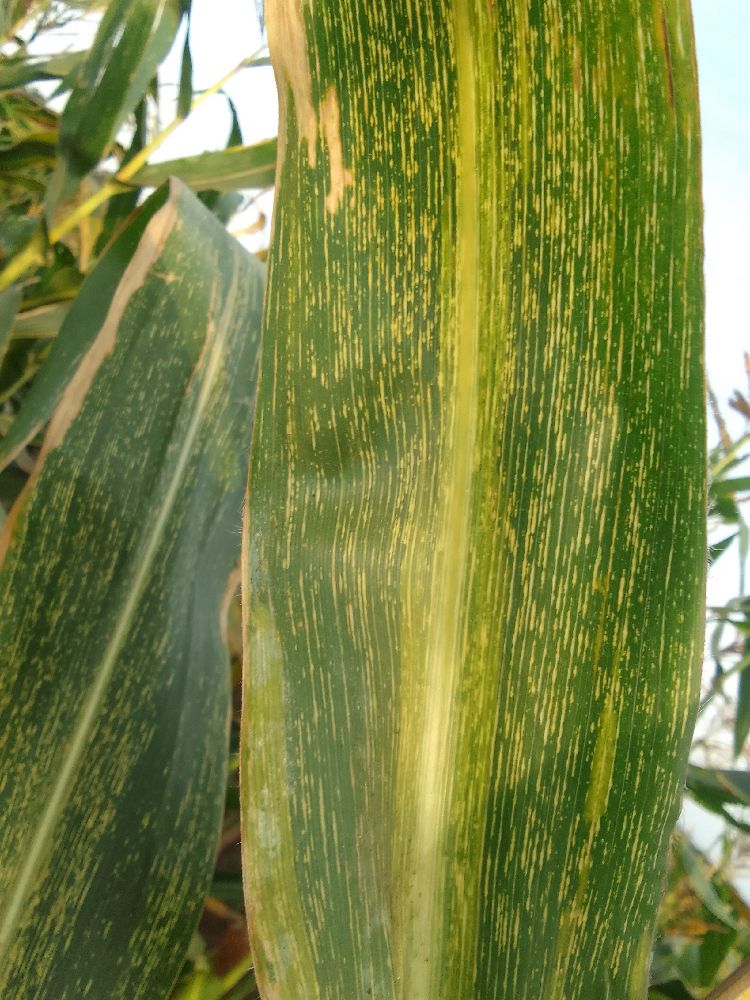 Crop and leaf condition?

maize, maize streak virus
